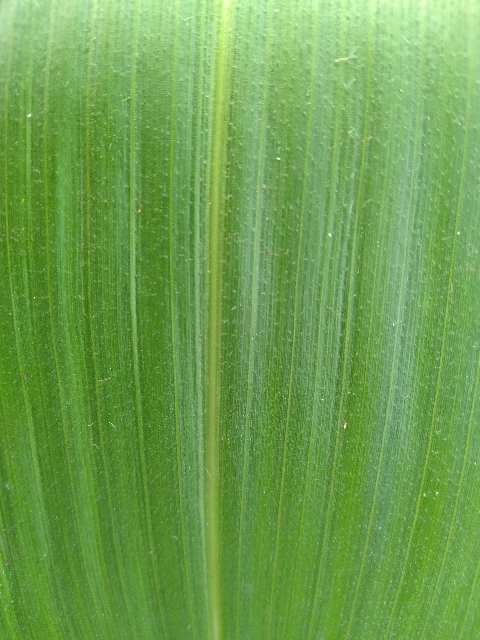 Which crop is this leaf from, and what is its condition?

maize, healthy
